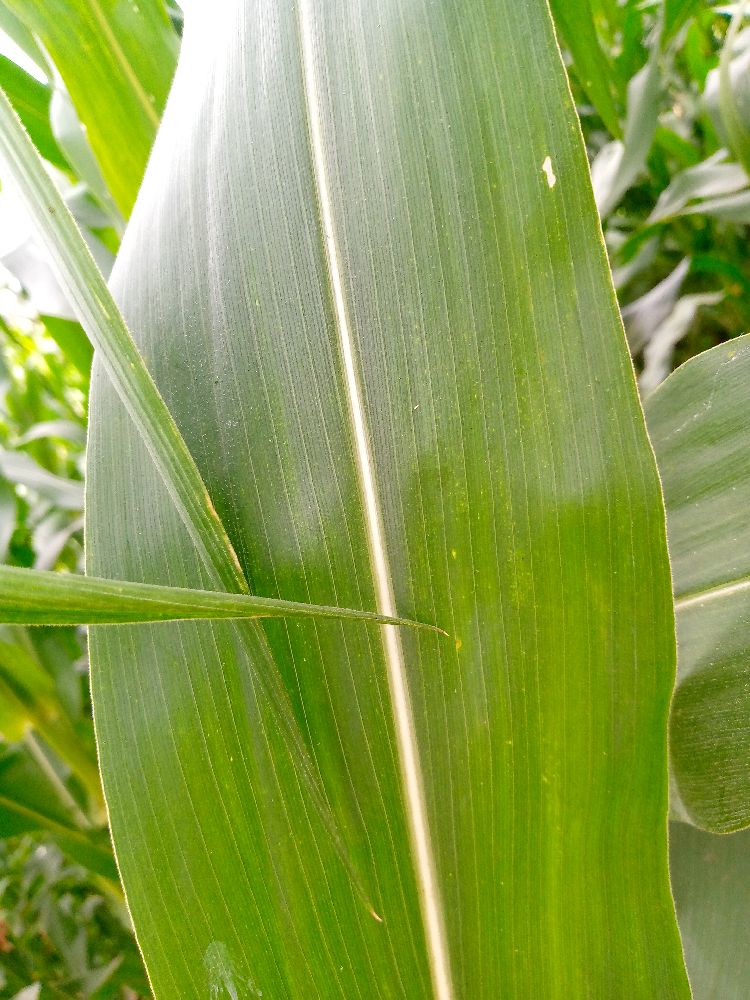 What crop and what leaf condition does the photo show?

maize, healthy
